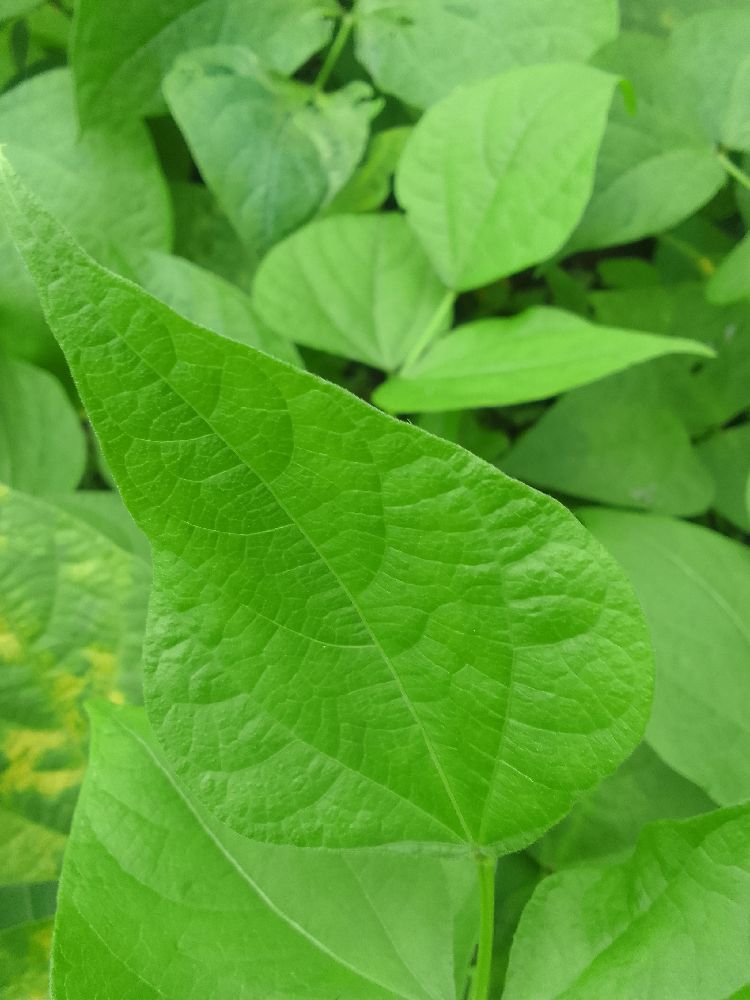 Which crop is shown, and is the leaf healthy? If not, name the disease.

common bean, healthy
